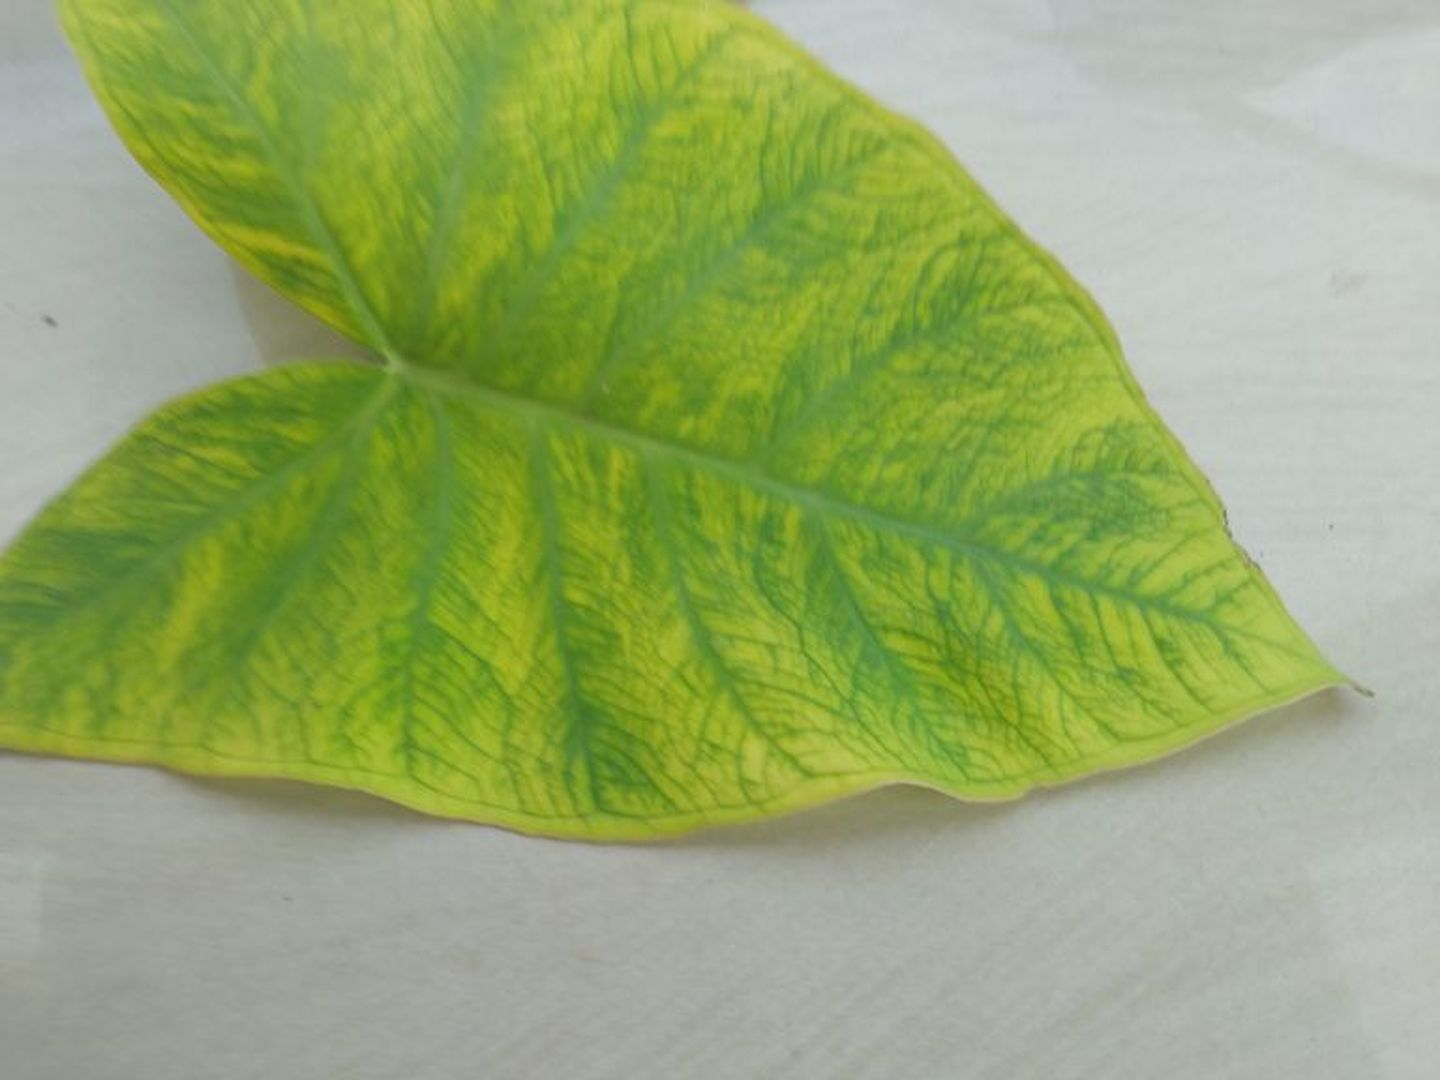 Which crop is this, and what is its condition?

taro, mosaic
